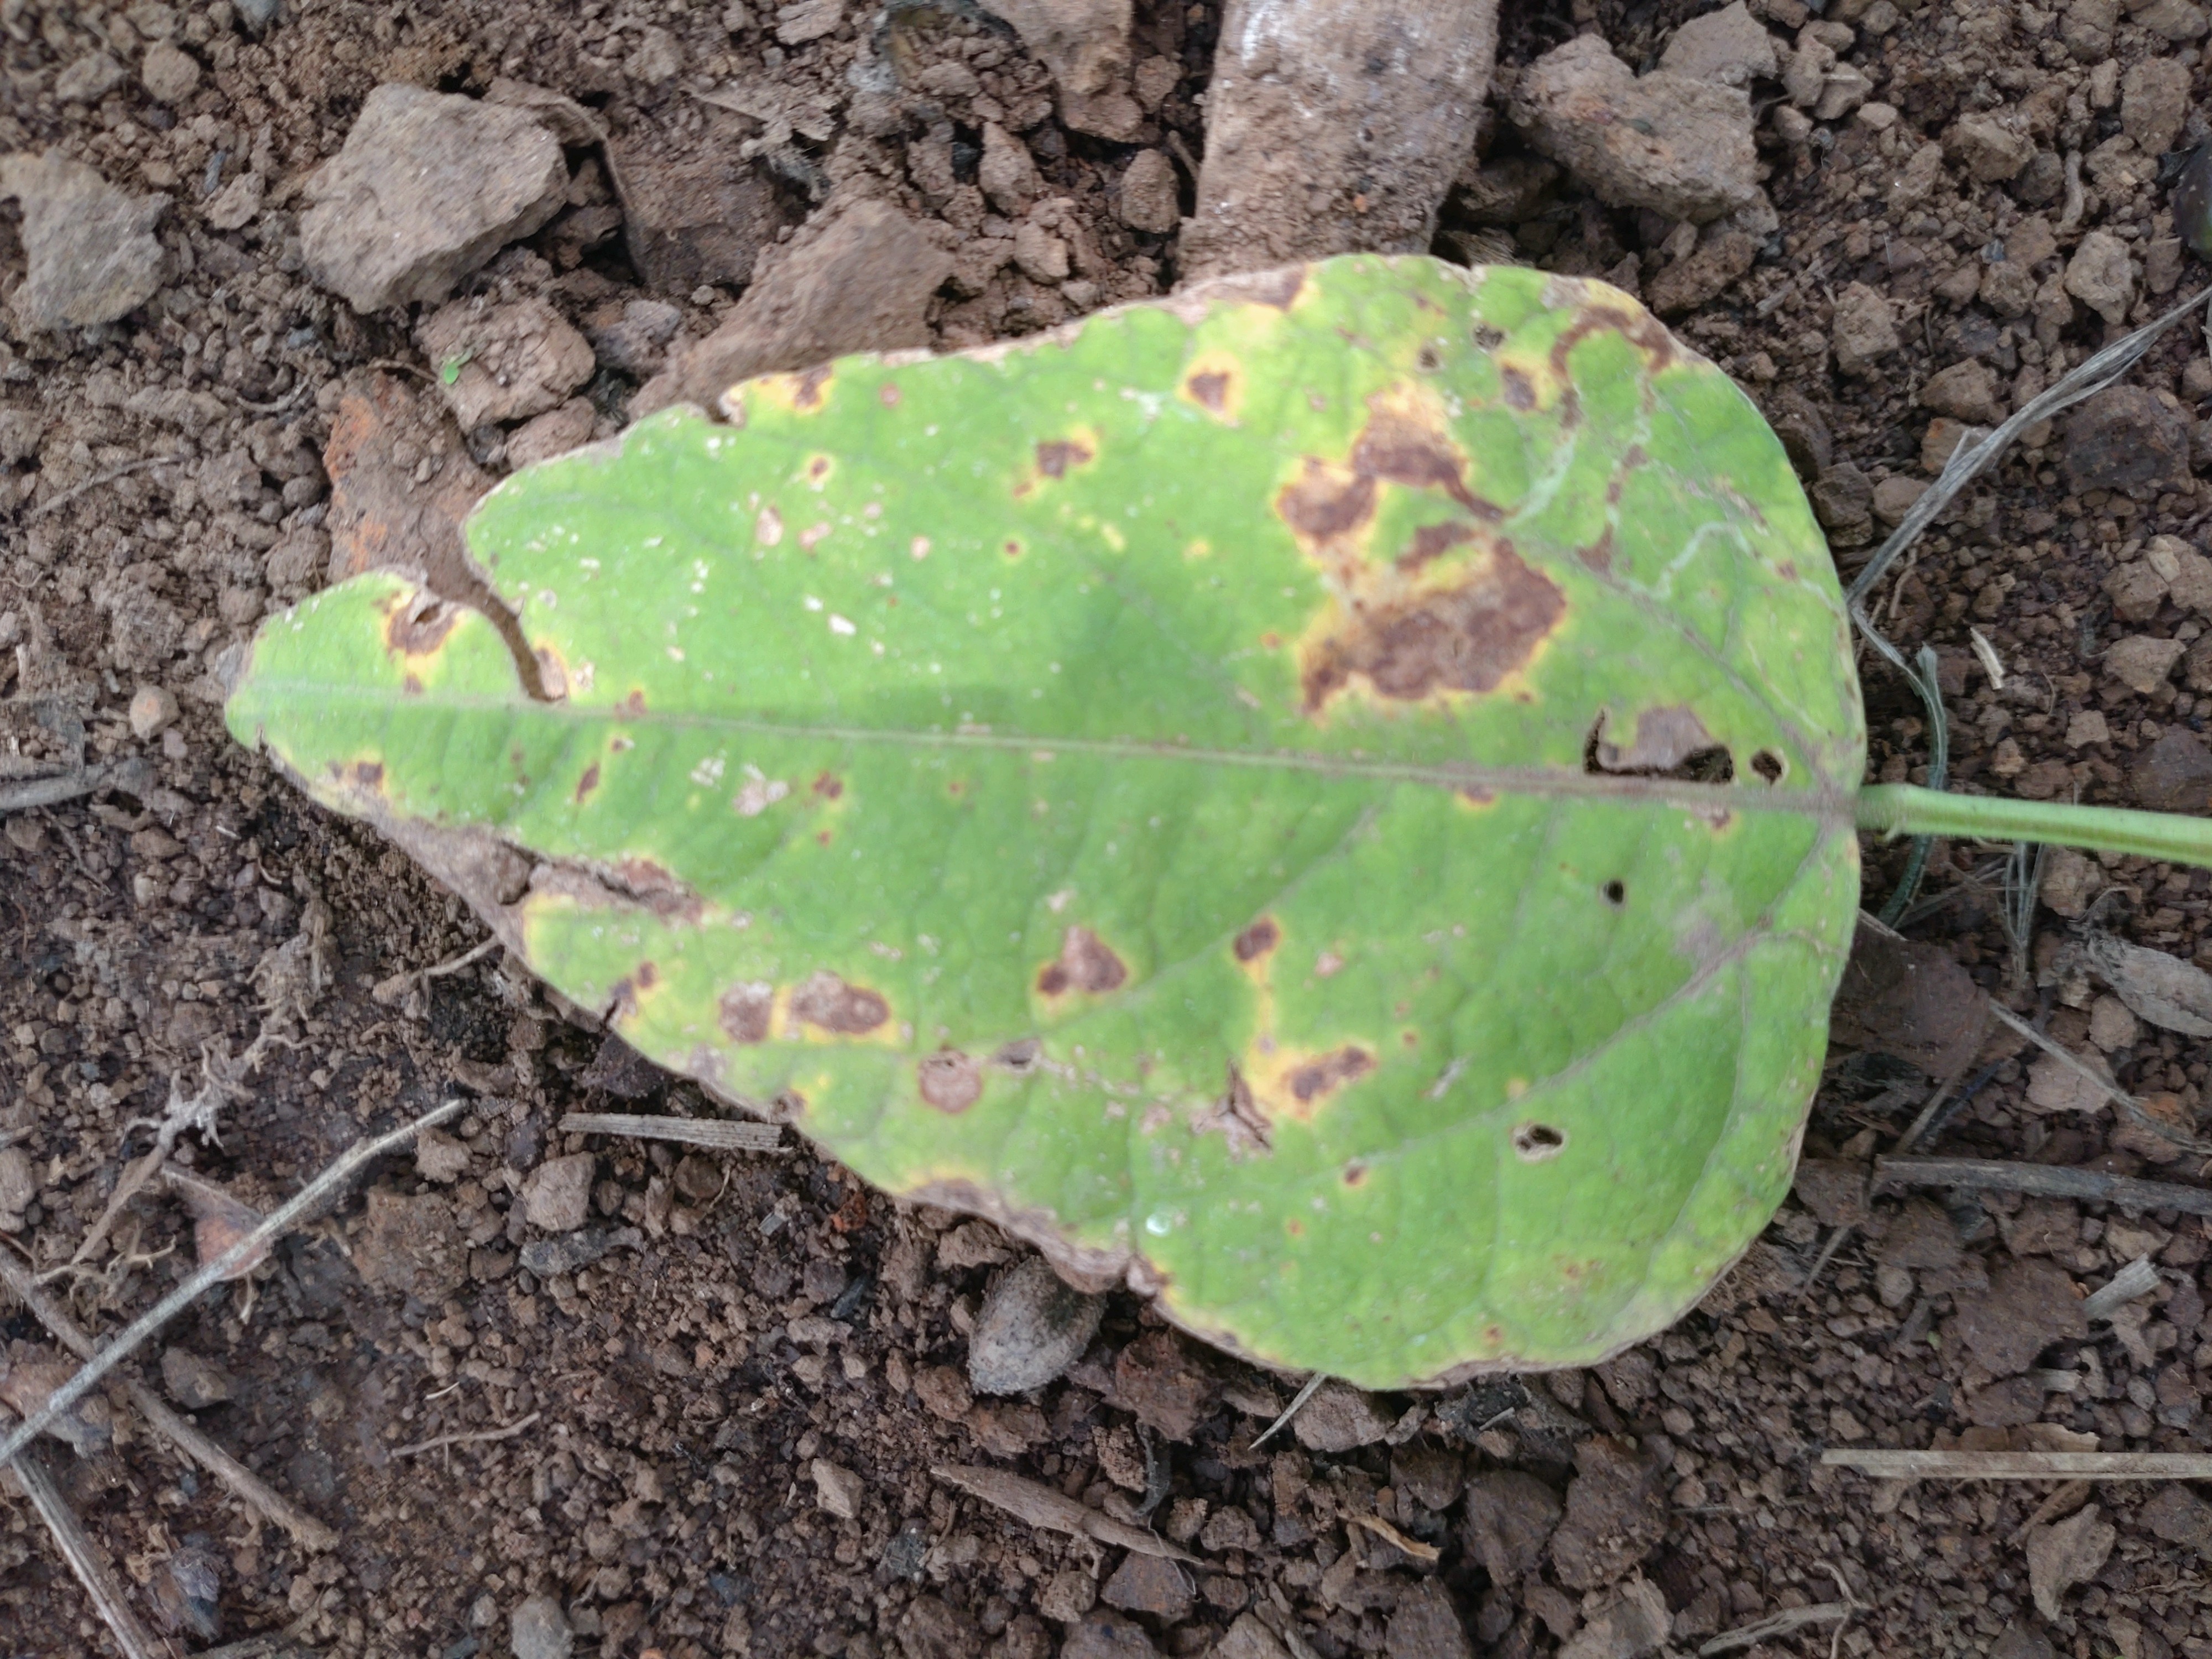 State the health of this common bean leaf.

rust
